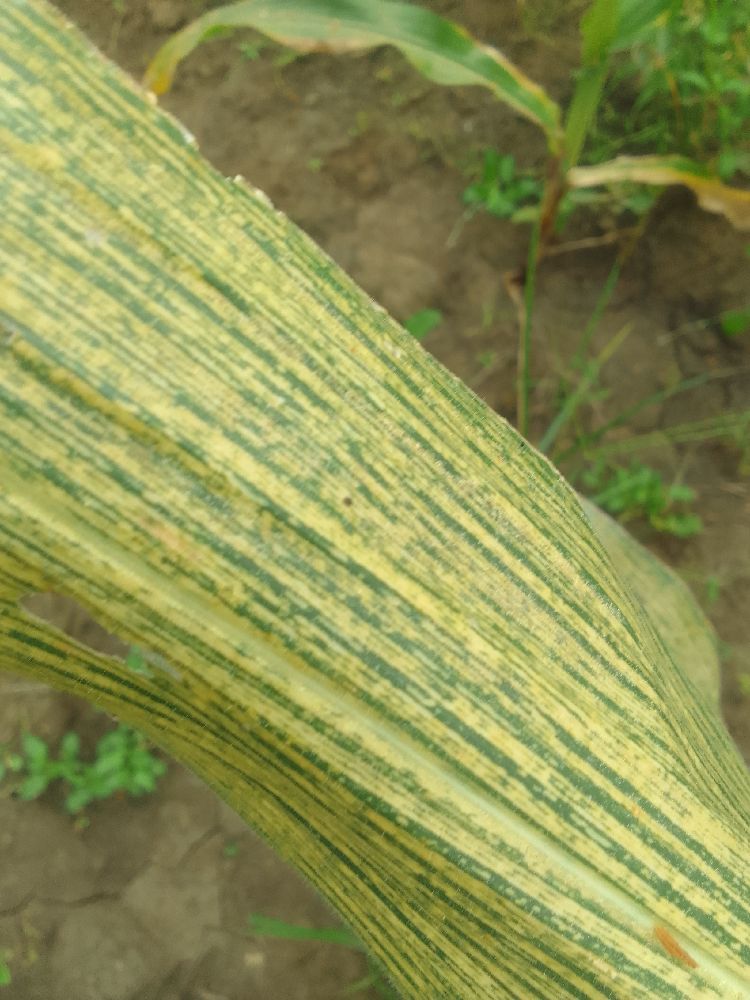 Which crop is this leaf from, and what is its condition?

maize, maize streak virus
